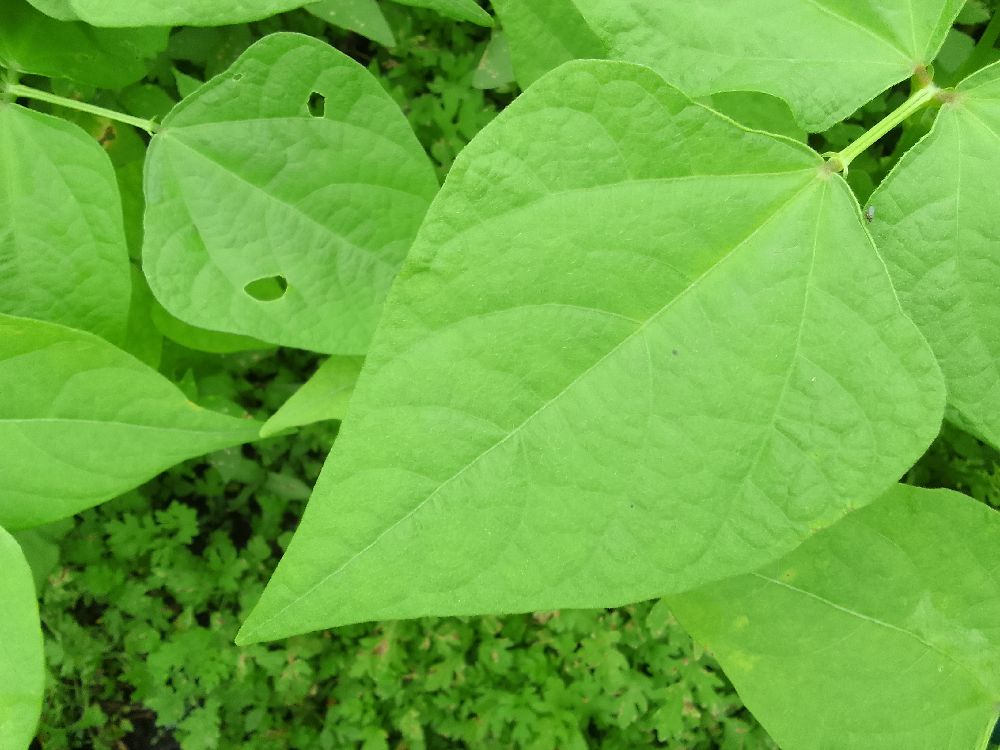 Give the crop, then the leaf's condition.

common bean, healthy
